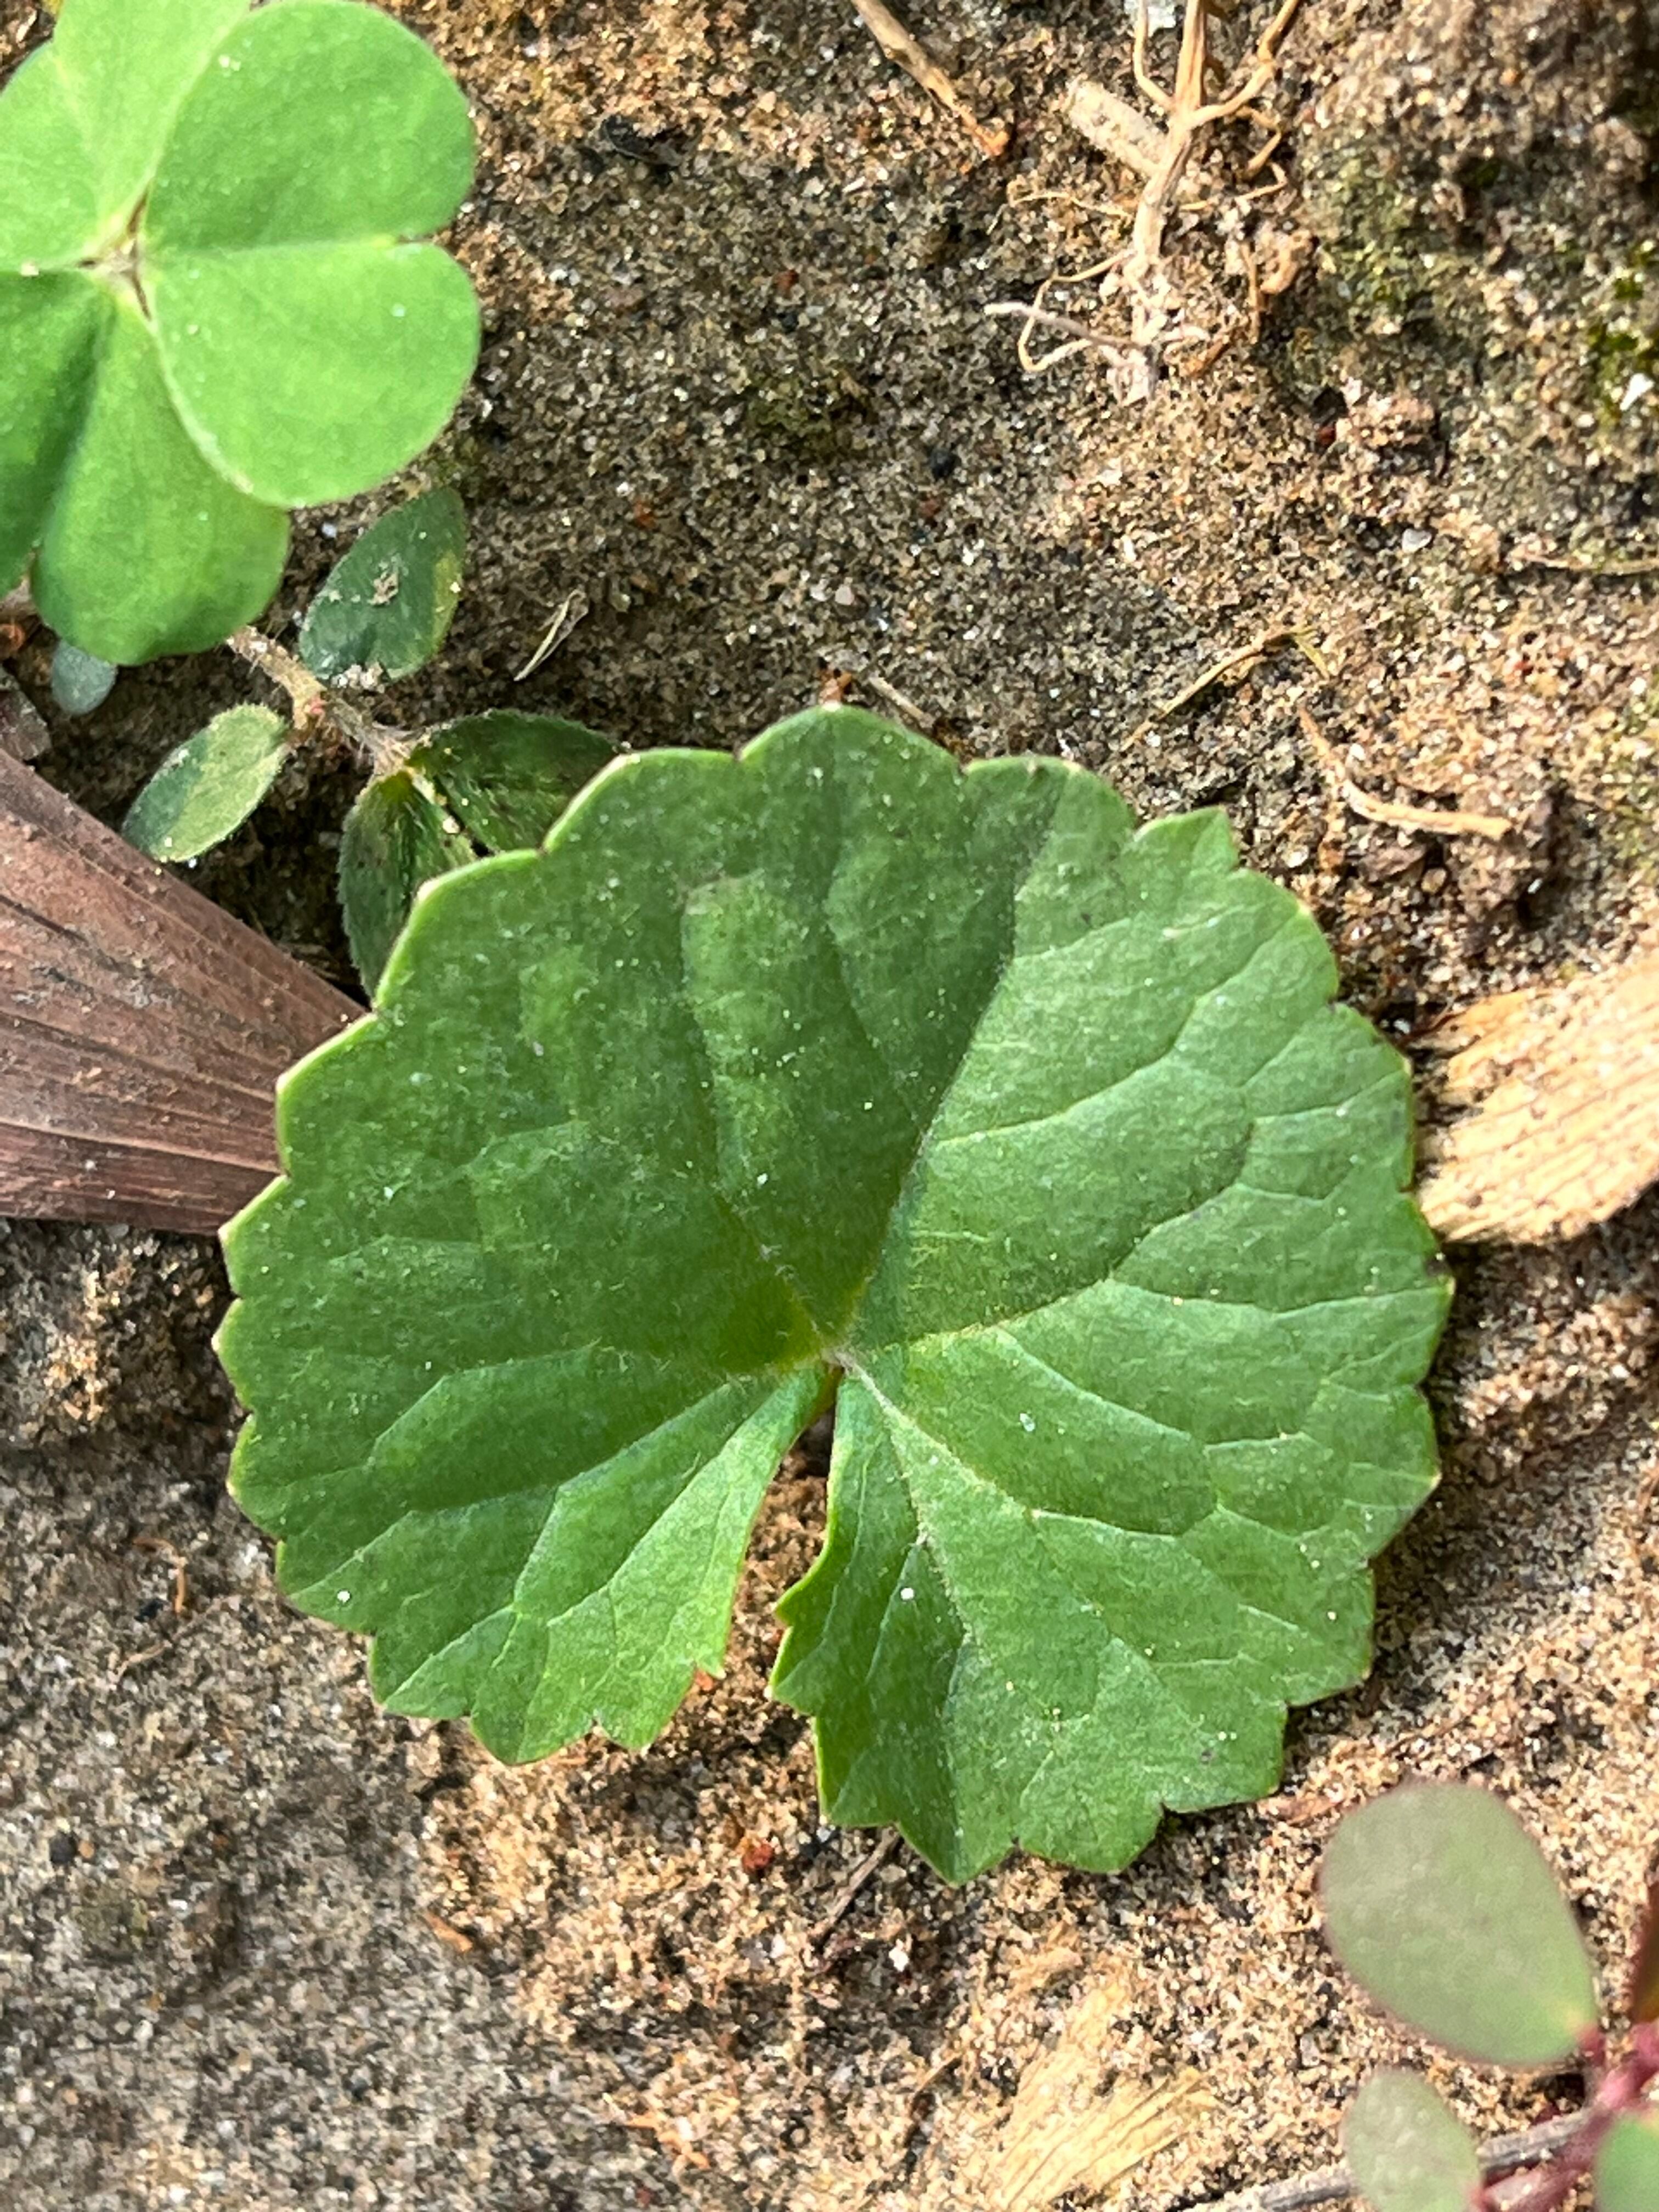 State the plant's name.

thankuni
